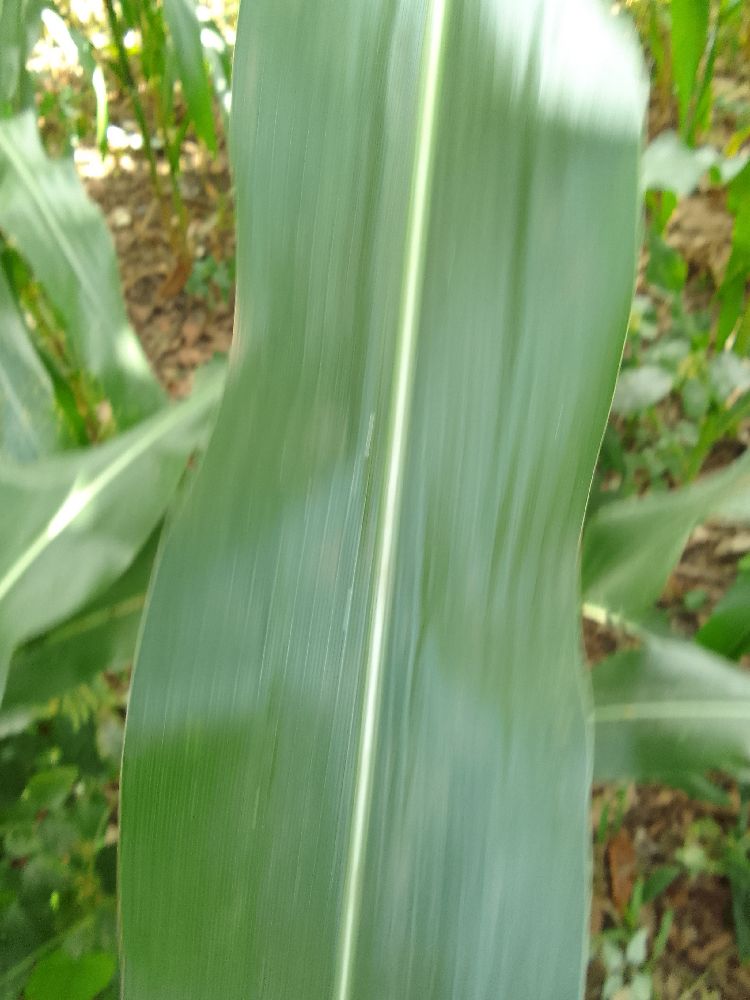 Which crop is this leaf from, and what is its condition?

maize, healthy
